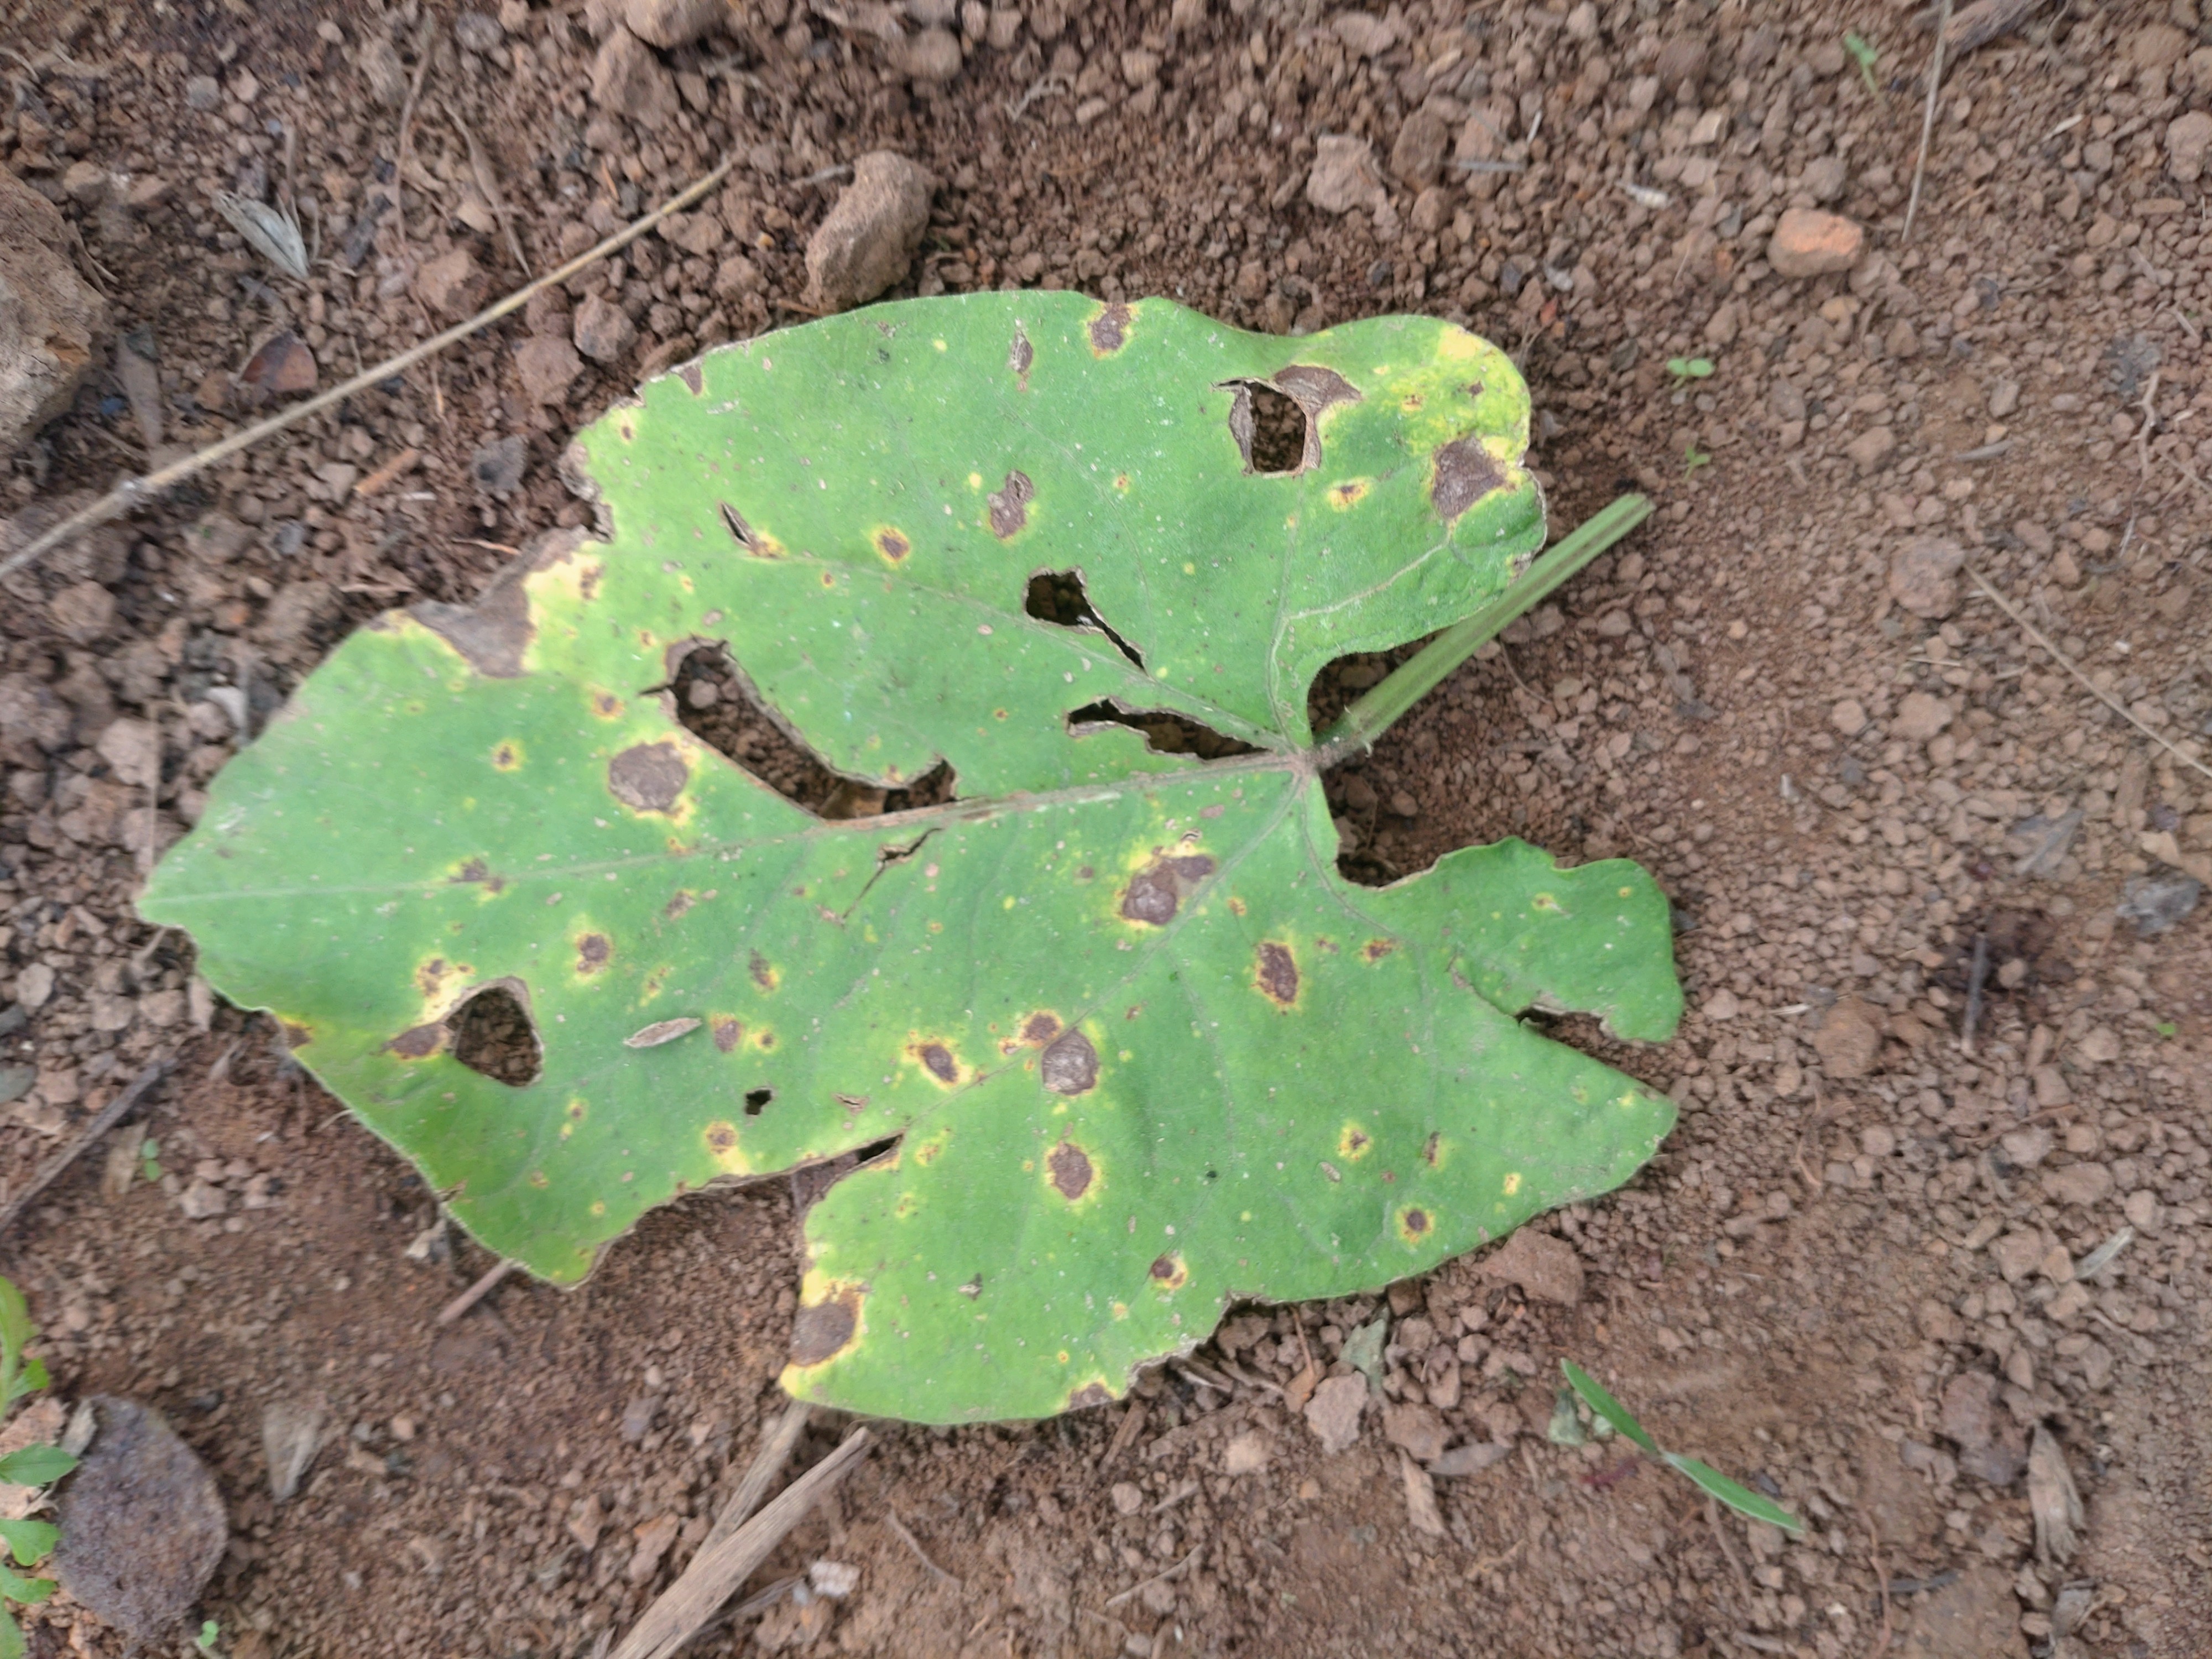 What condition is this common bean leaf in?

rust
